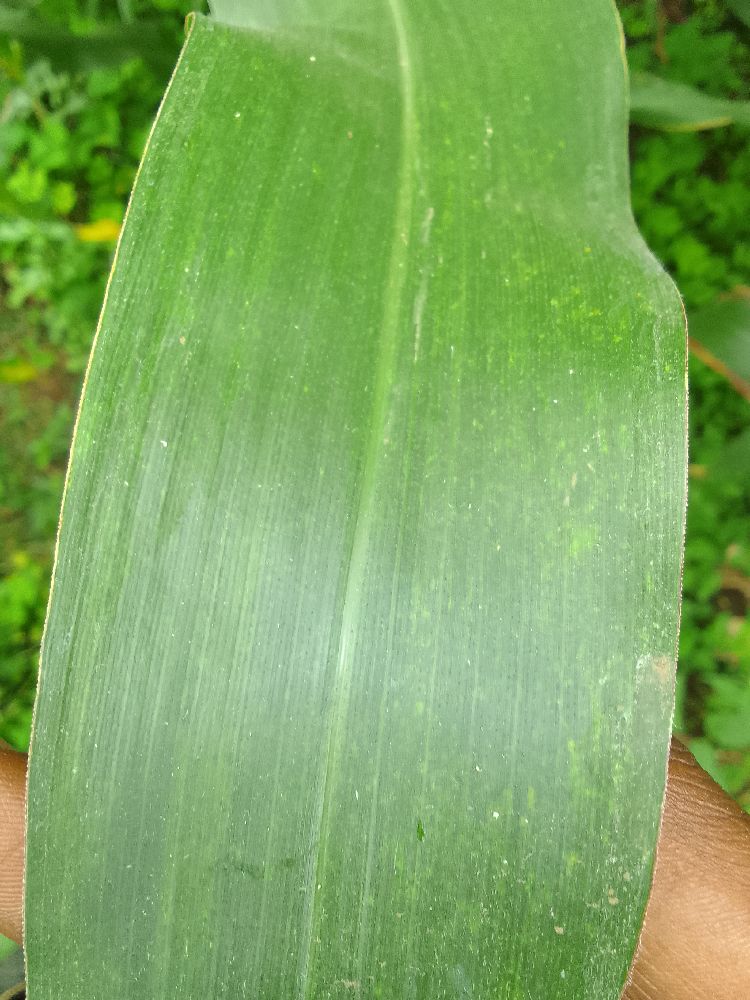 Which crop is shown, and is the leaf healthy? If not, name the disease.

maize, healthy
